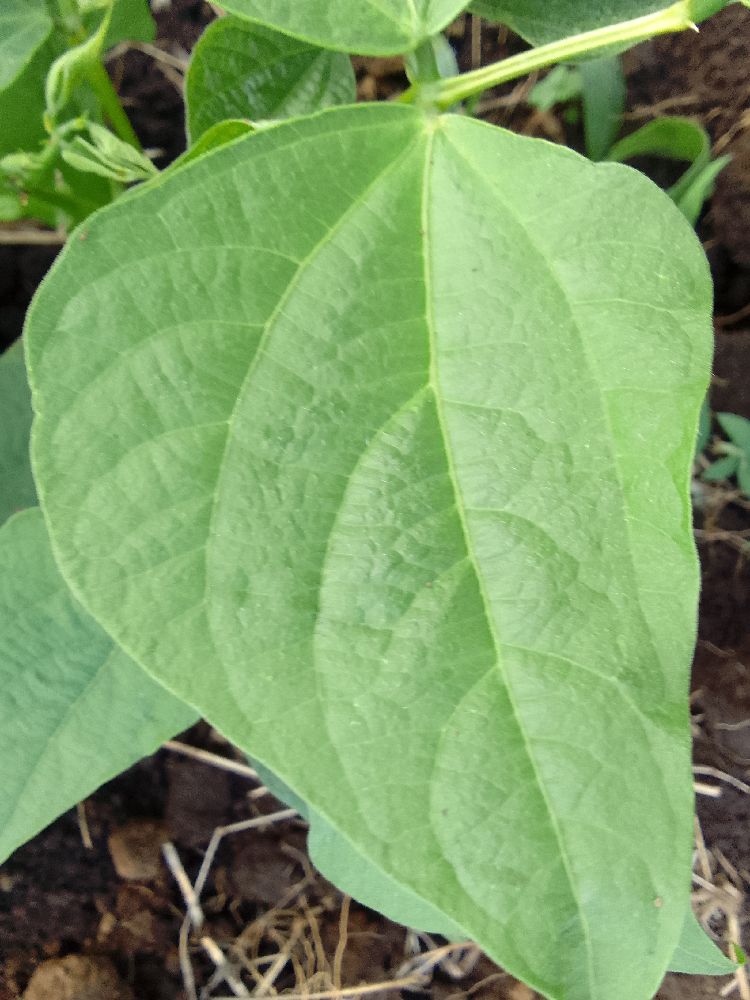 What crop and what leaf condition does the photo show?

common bean, healthy
